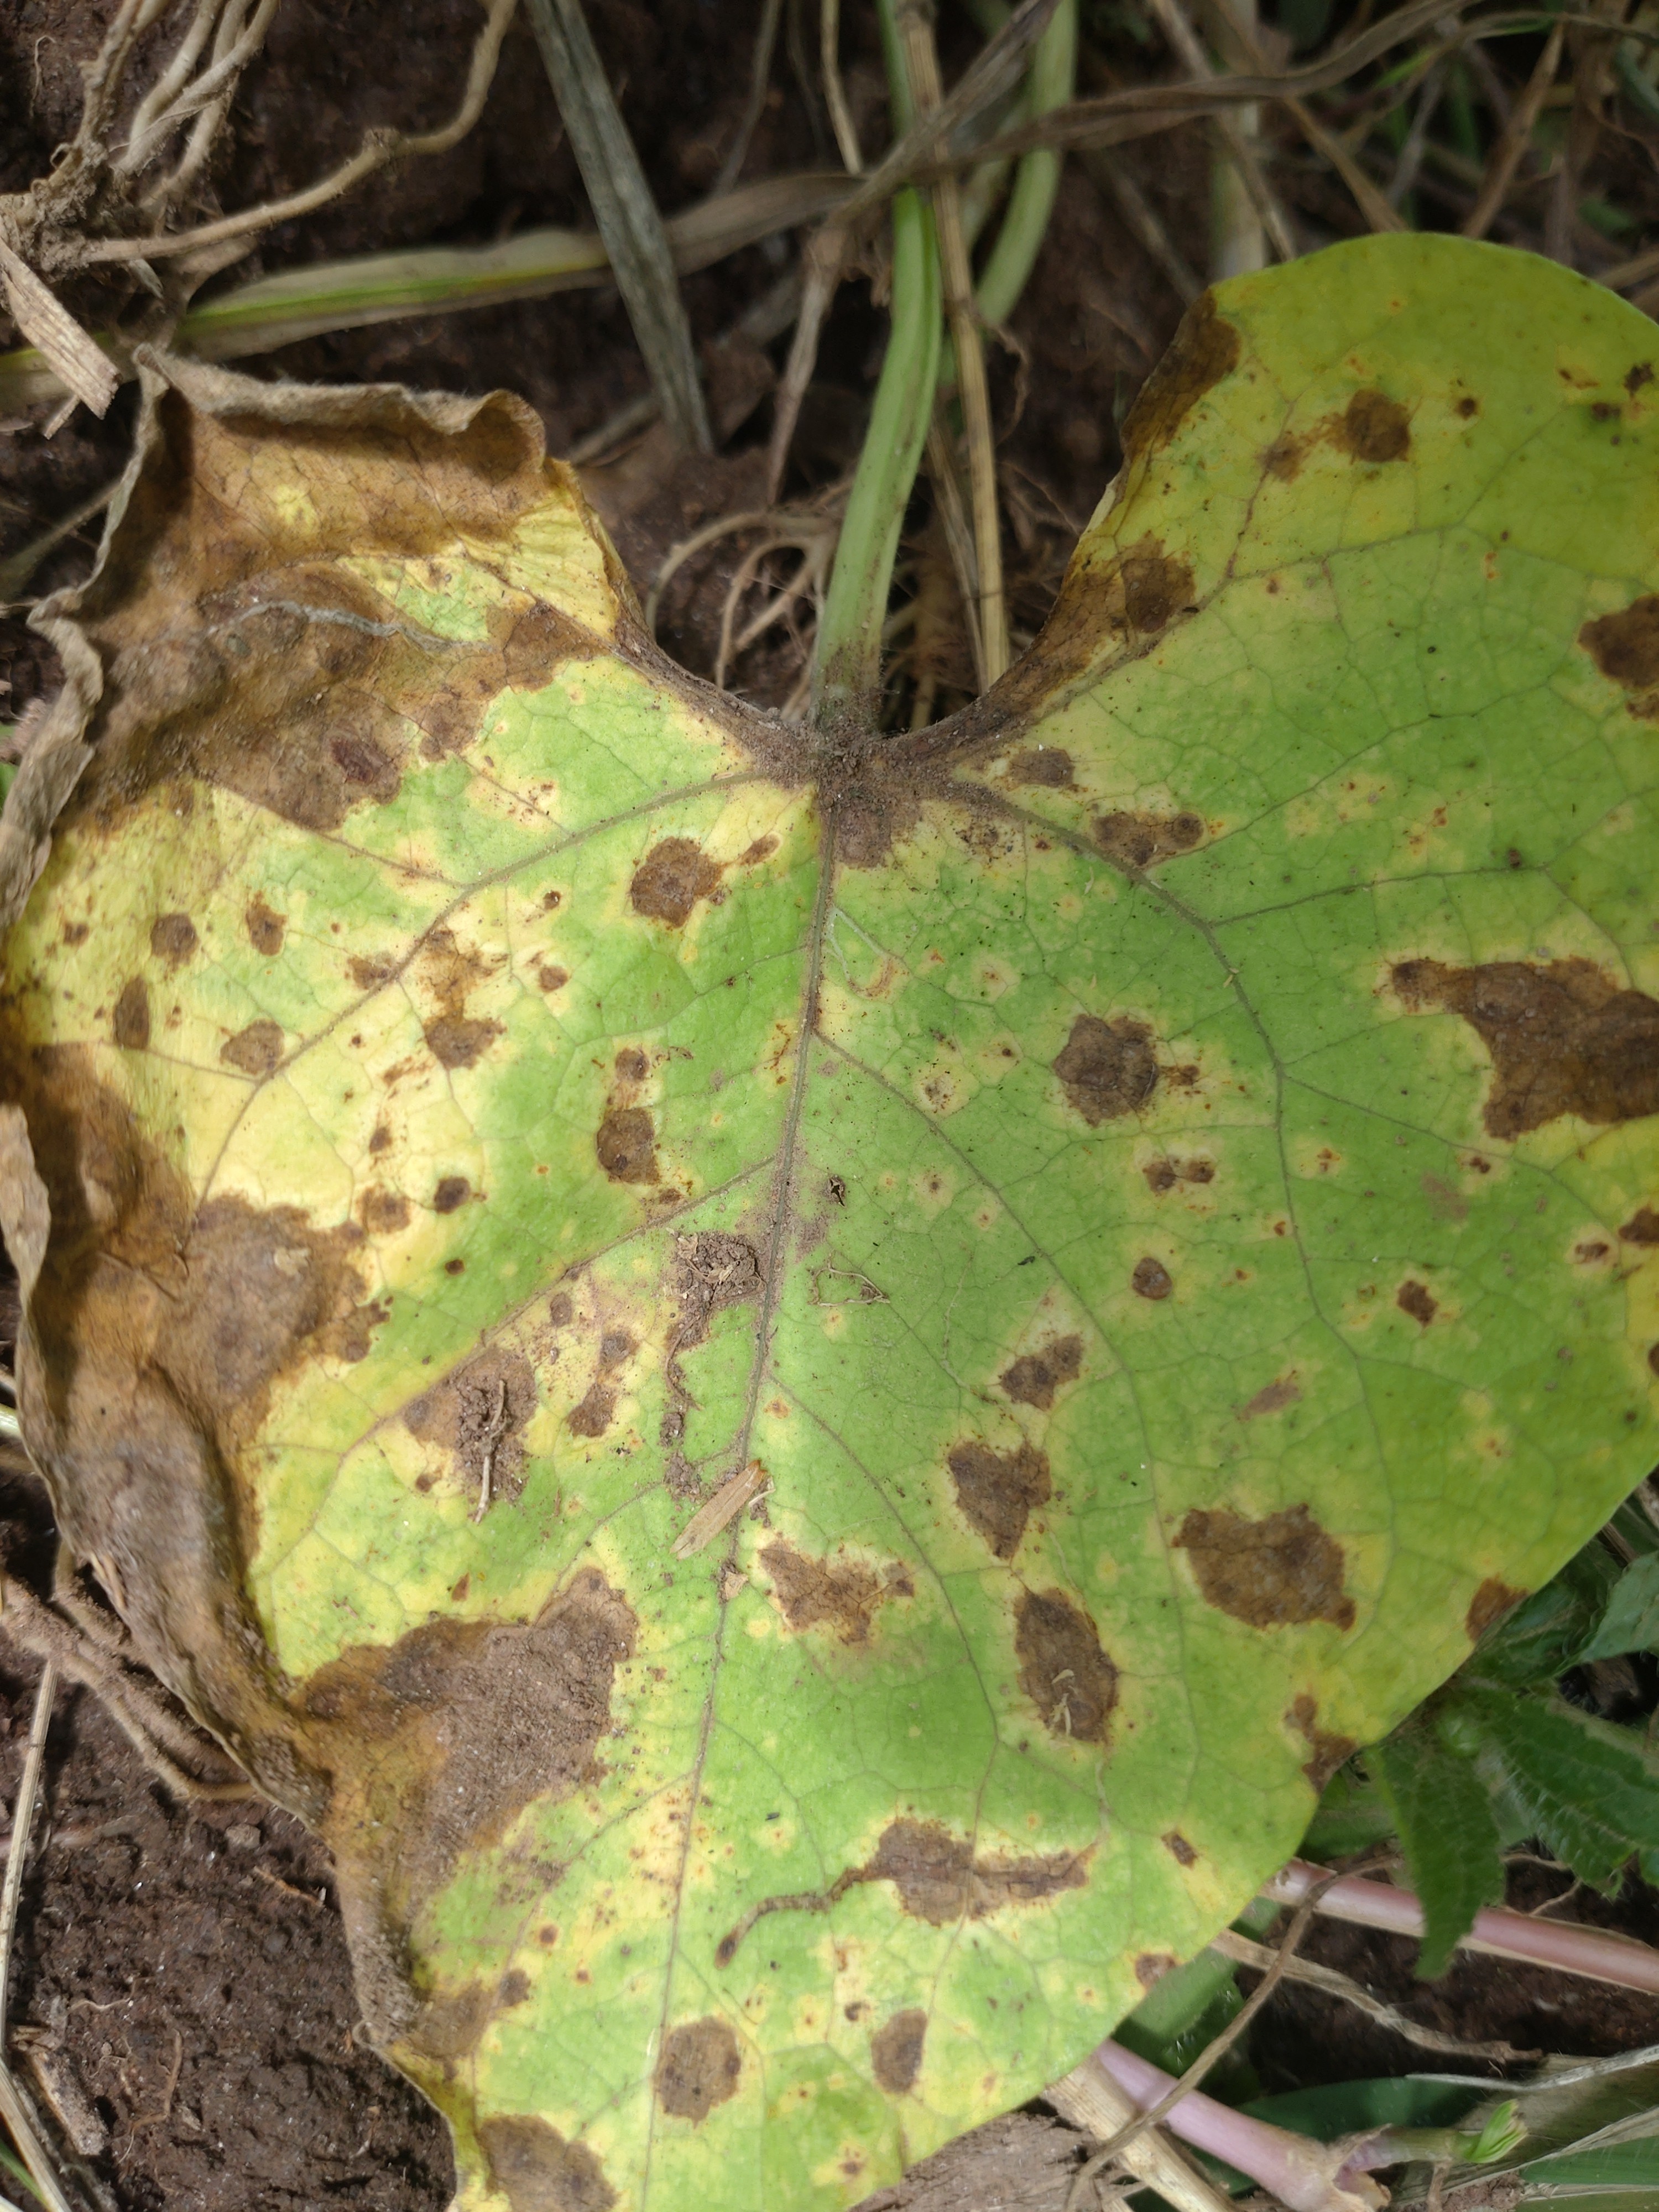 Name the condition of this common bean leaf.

rust
